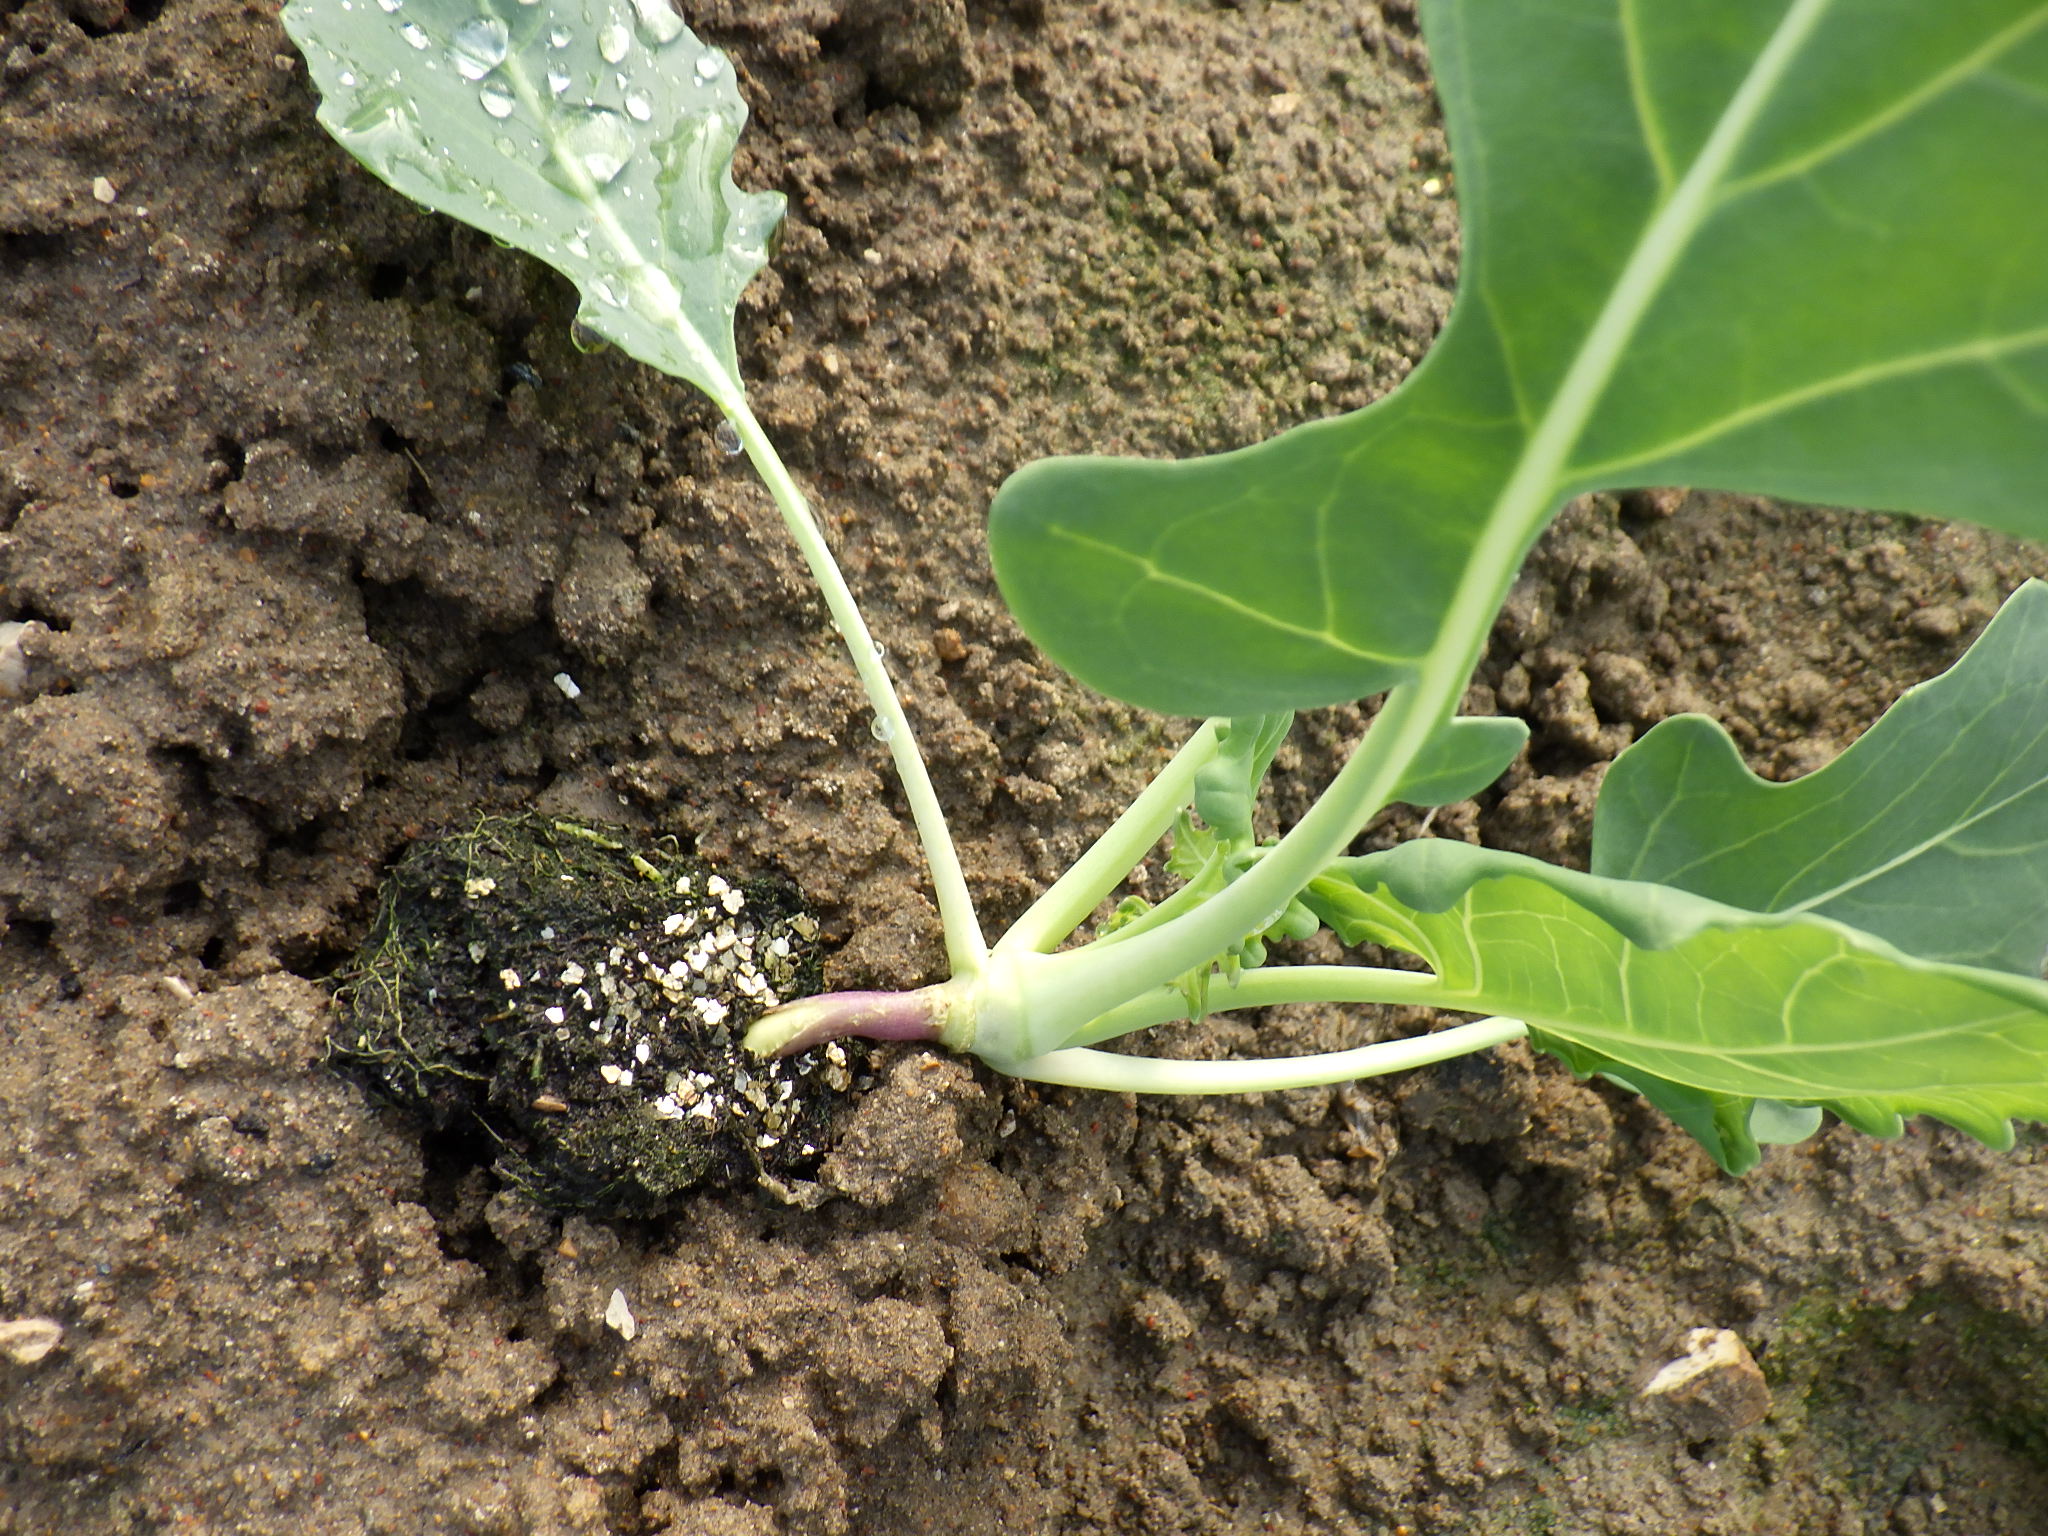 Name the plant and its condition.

turnip, healthy
